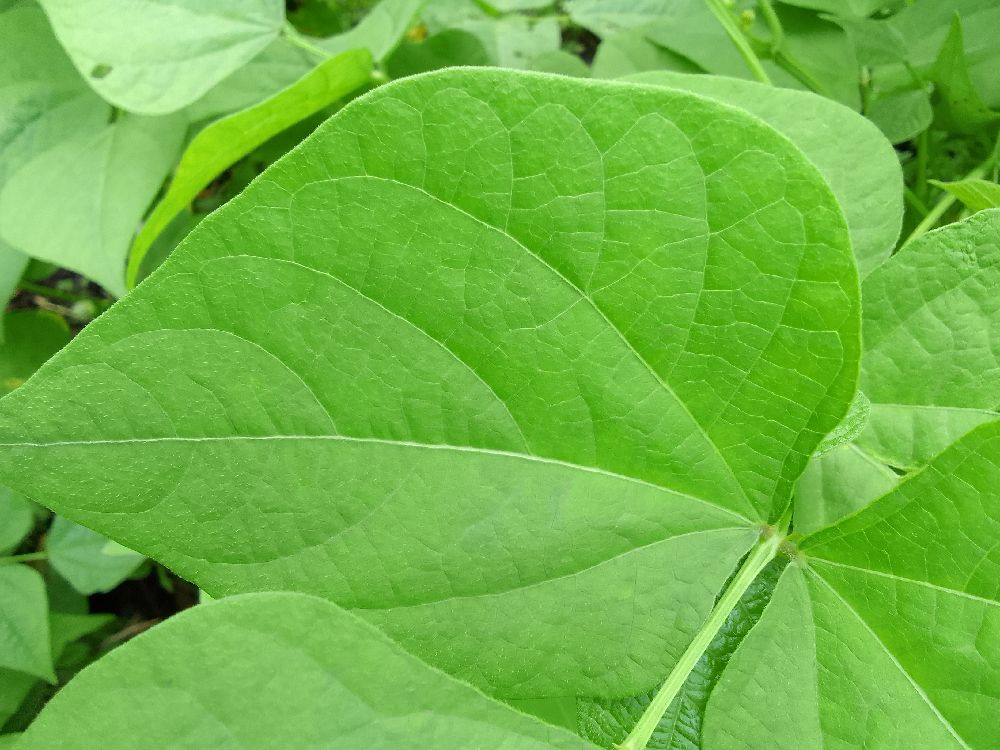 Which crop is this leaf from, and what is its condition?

common bean, healthy
